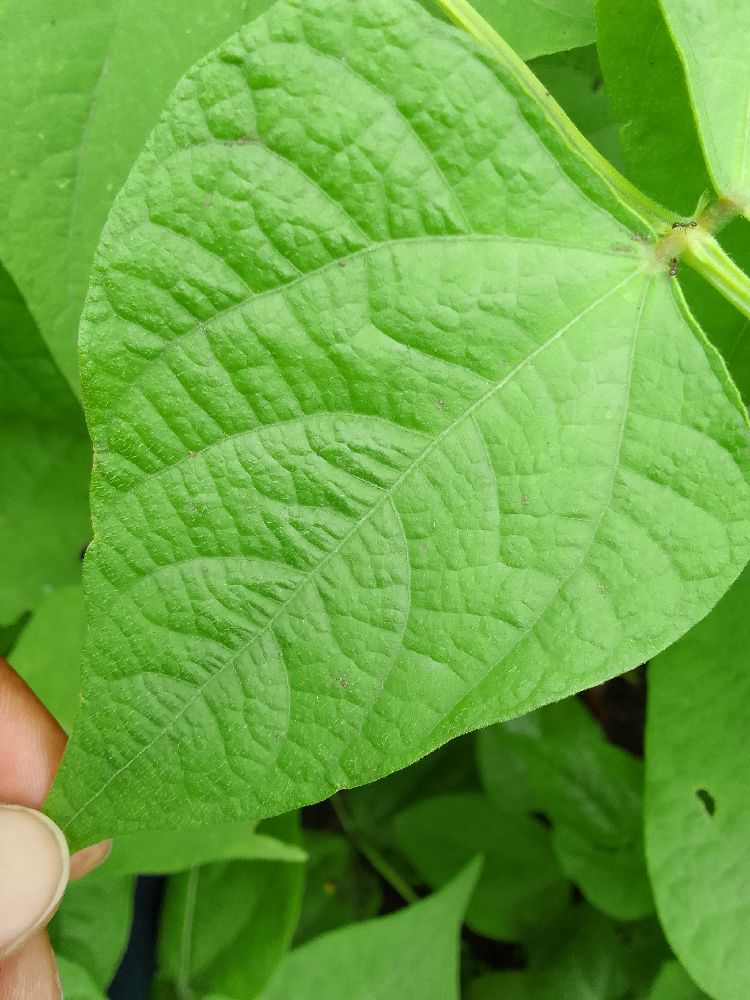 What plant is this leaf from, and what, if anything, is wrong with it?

maize, healthy
